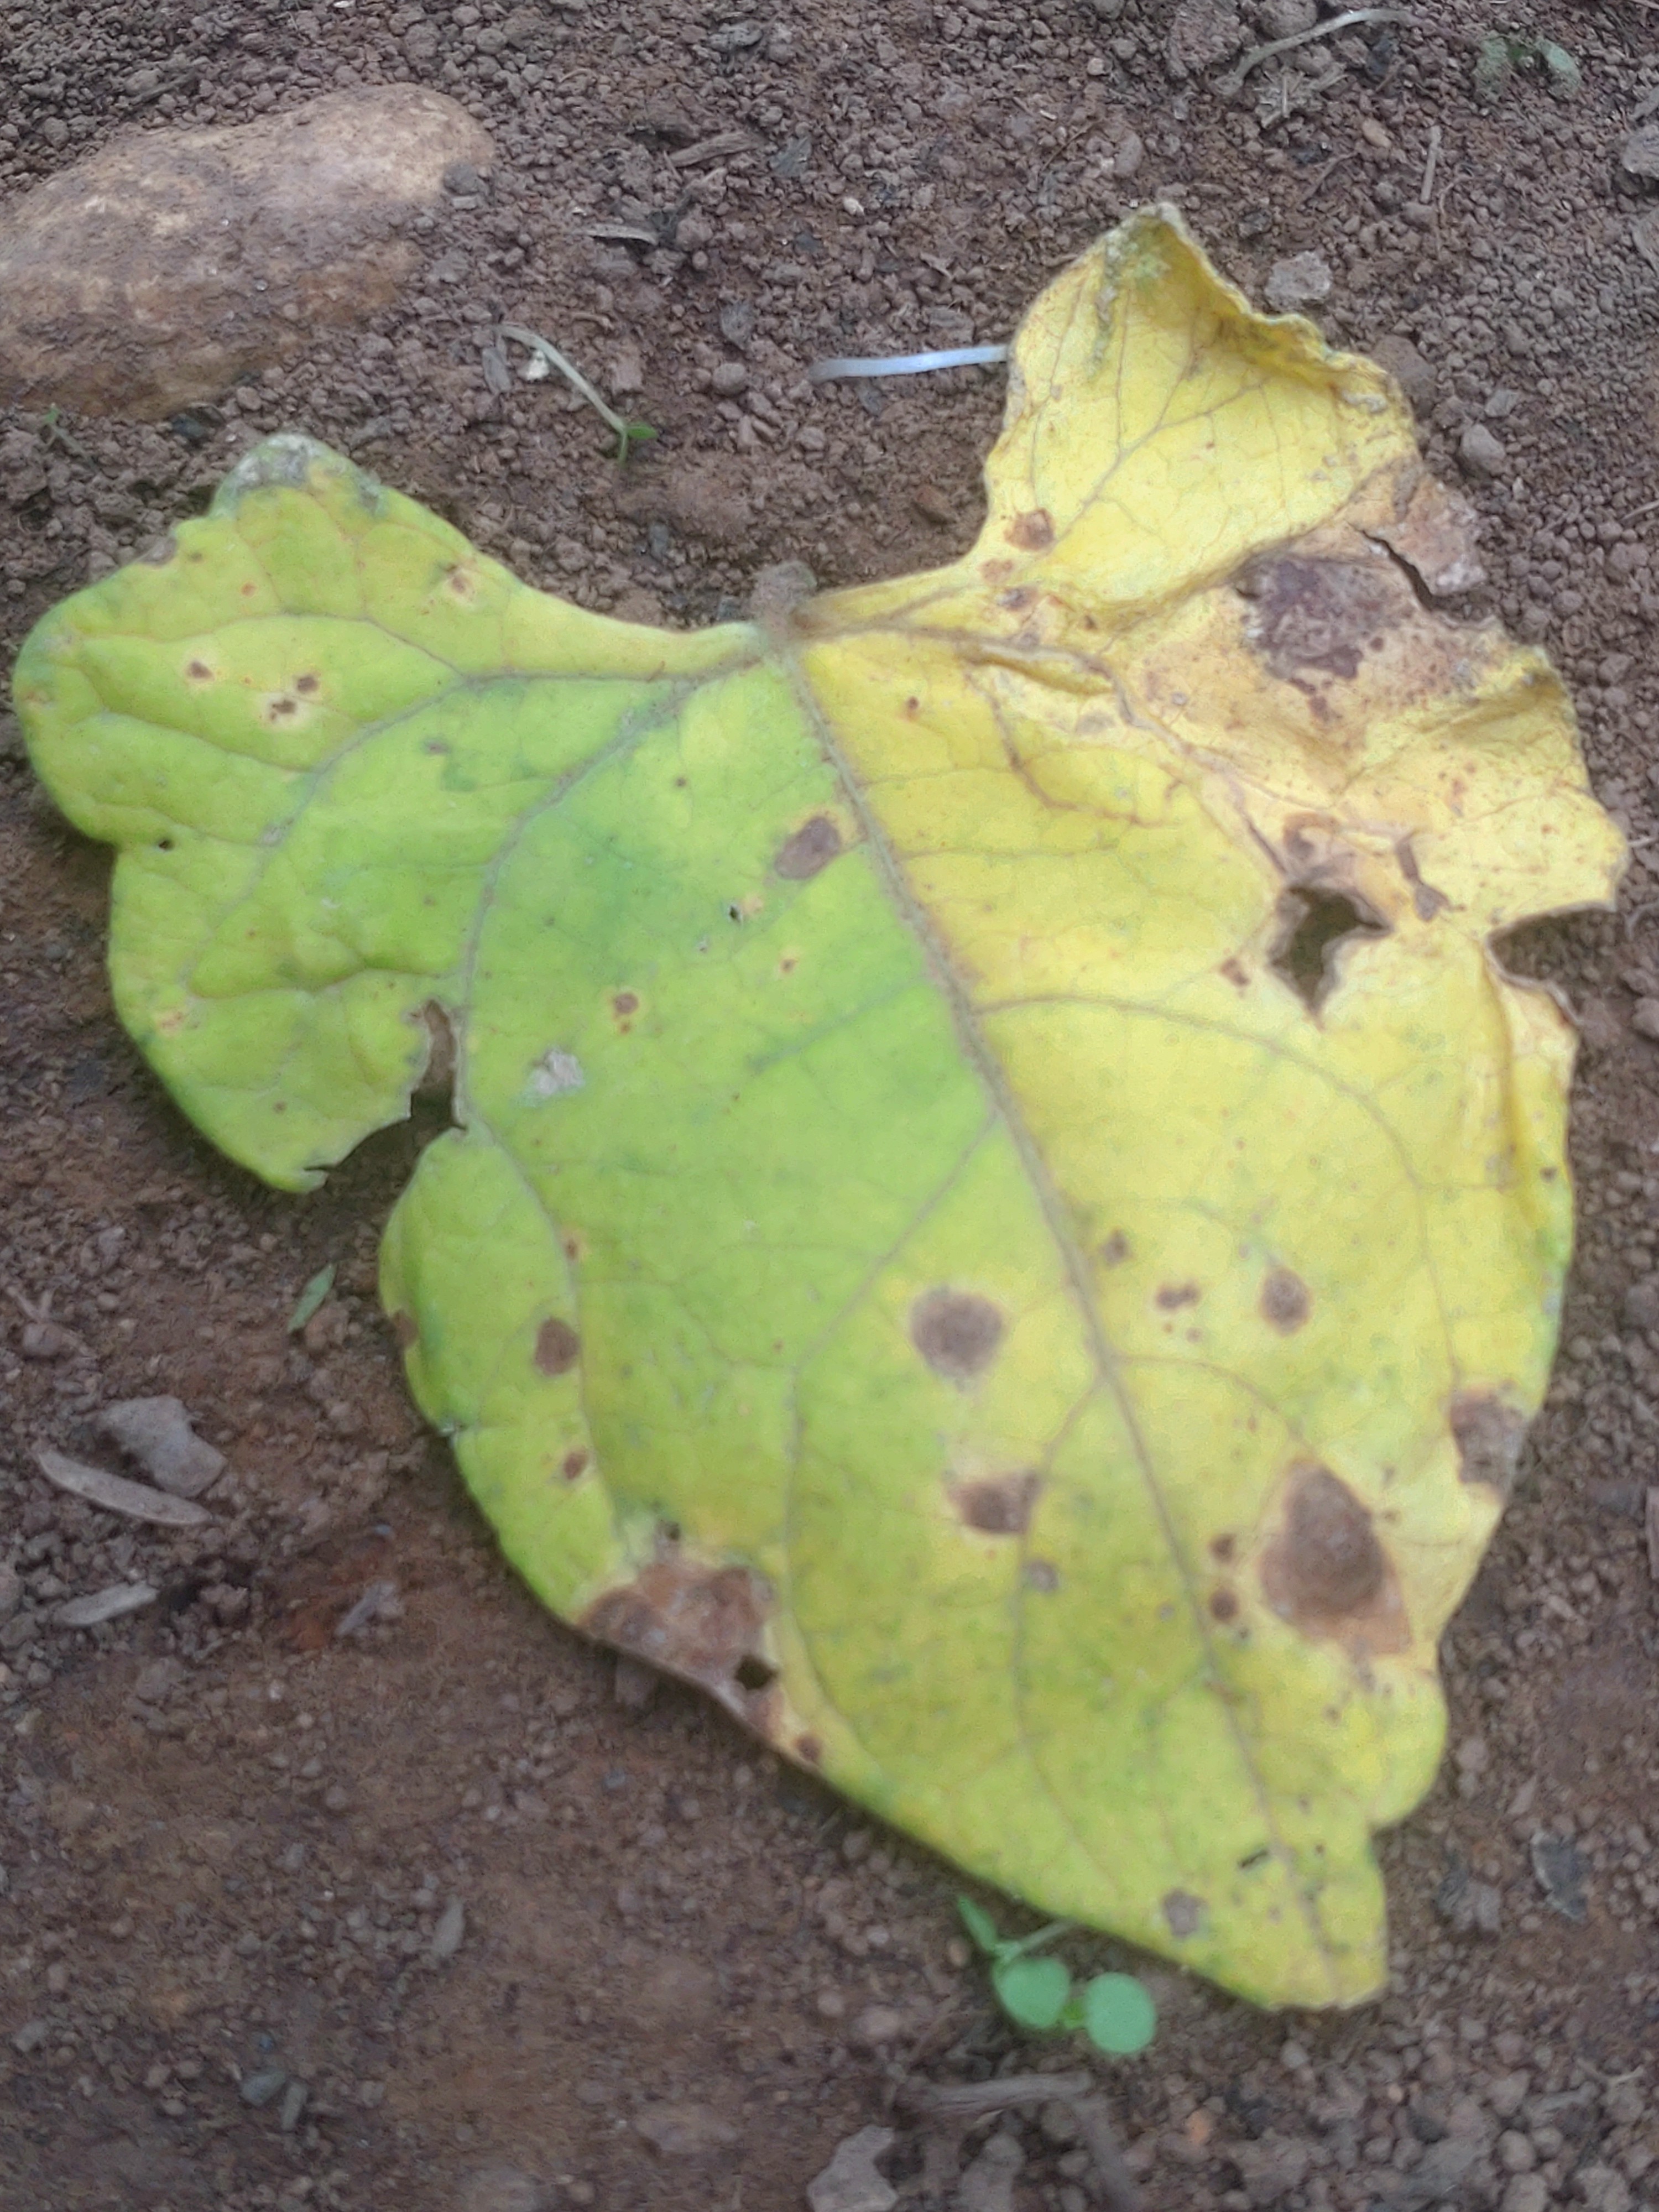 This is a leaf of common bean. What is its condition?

anthracnose
